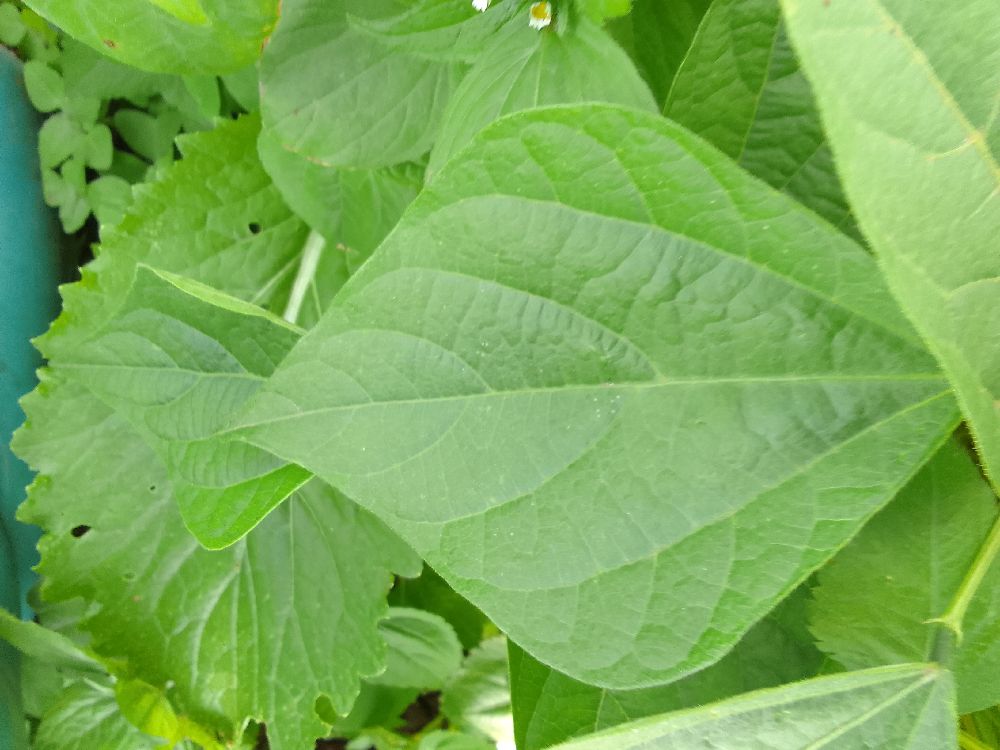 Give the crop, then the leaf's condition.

common bean, healthy
